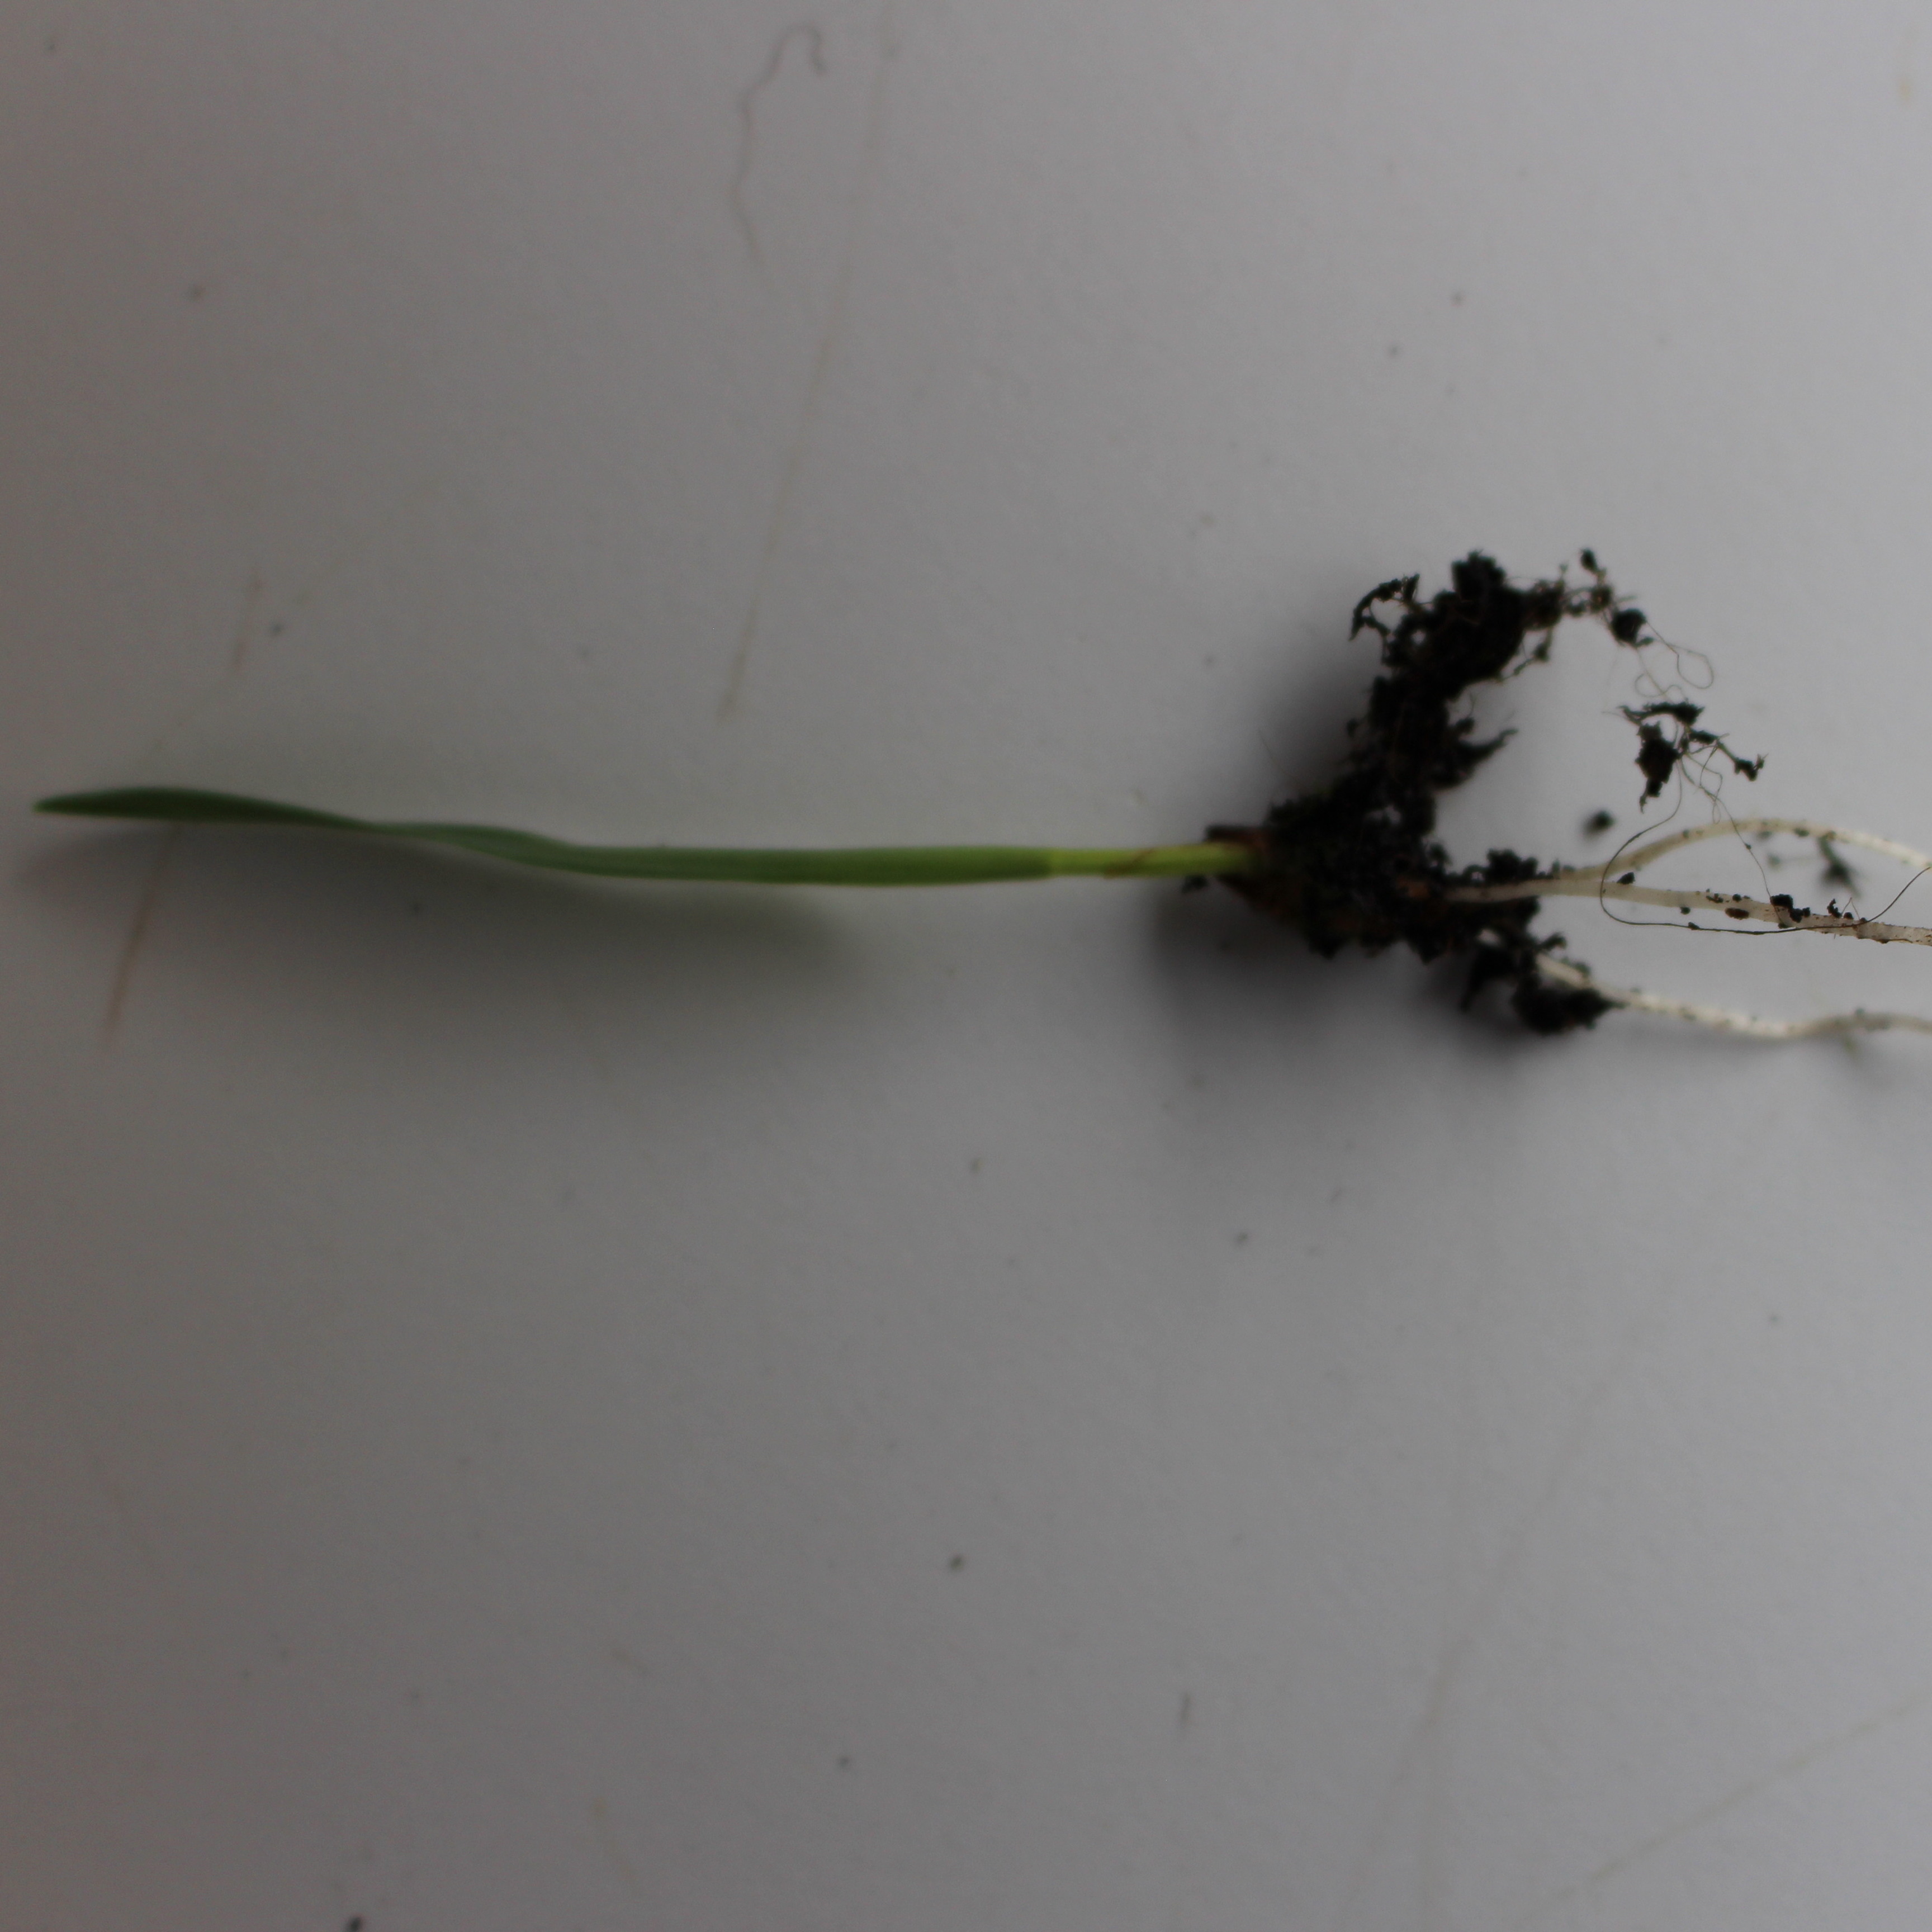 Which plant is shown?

Avena sterilis
